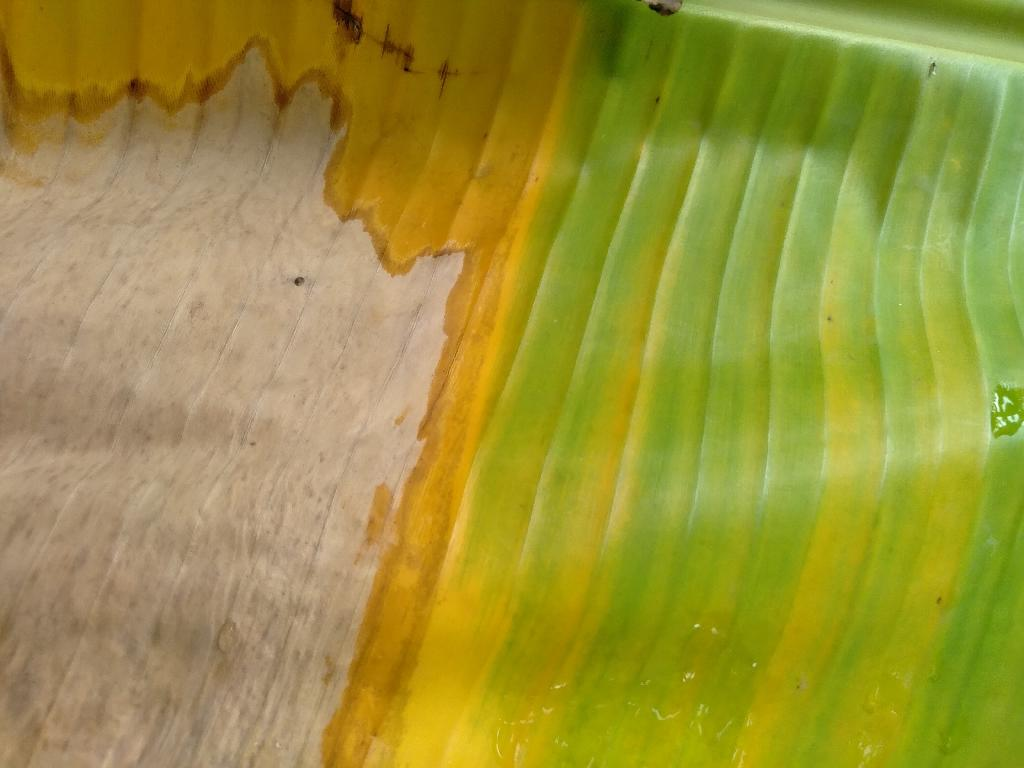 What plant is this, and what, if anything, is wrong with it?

banana, fusarium wilt race 1
